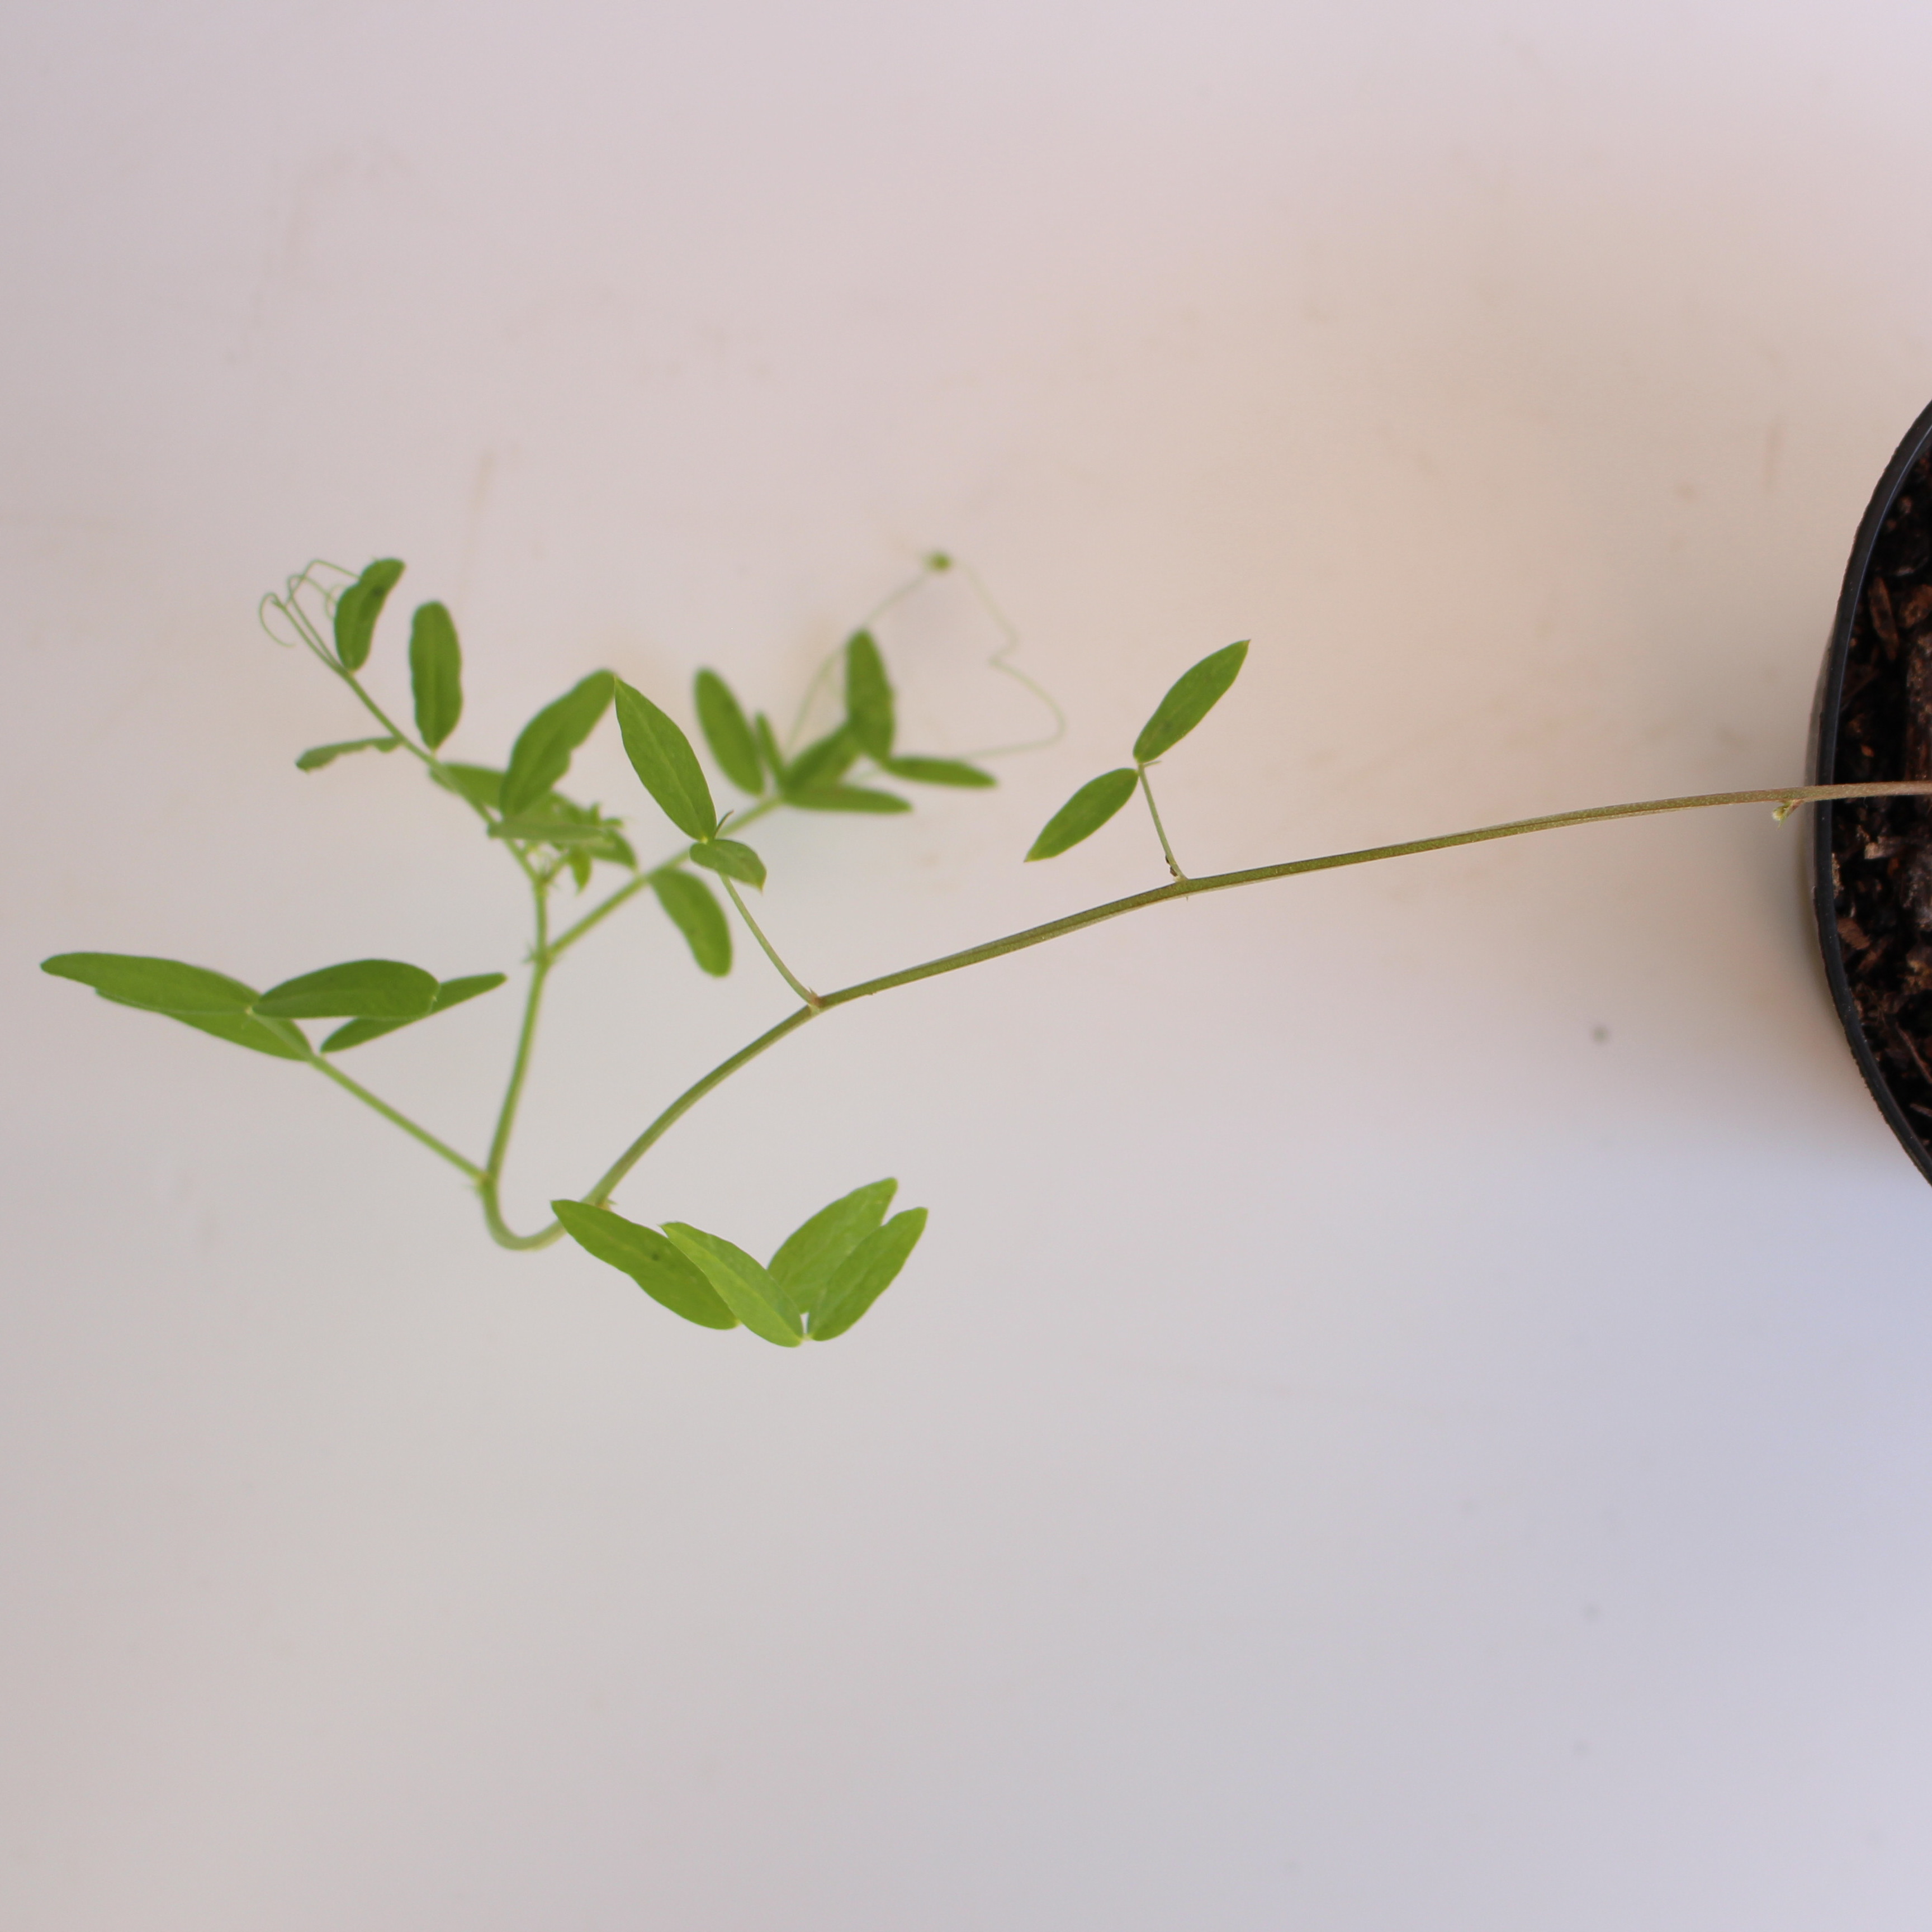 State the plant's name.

Vicia sativa
